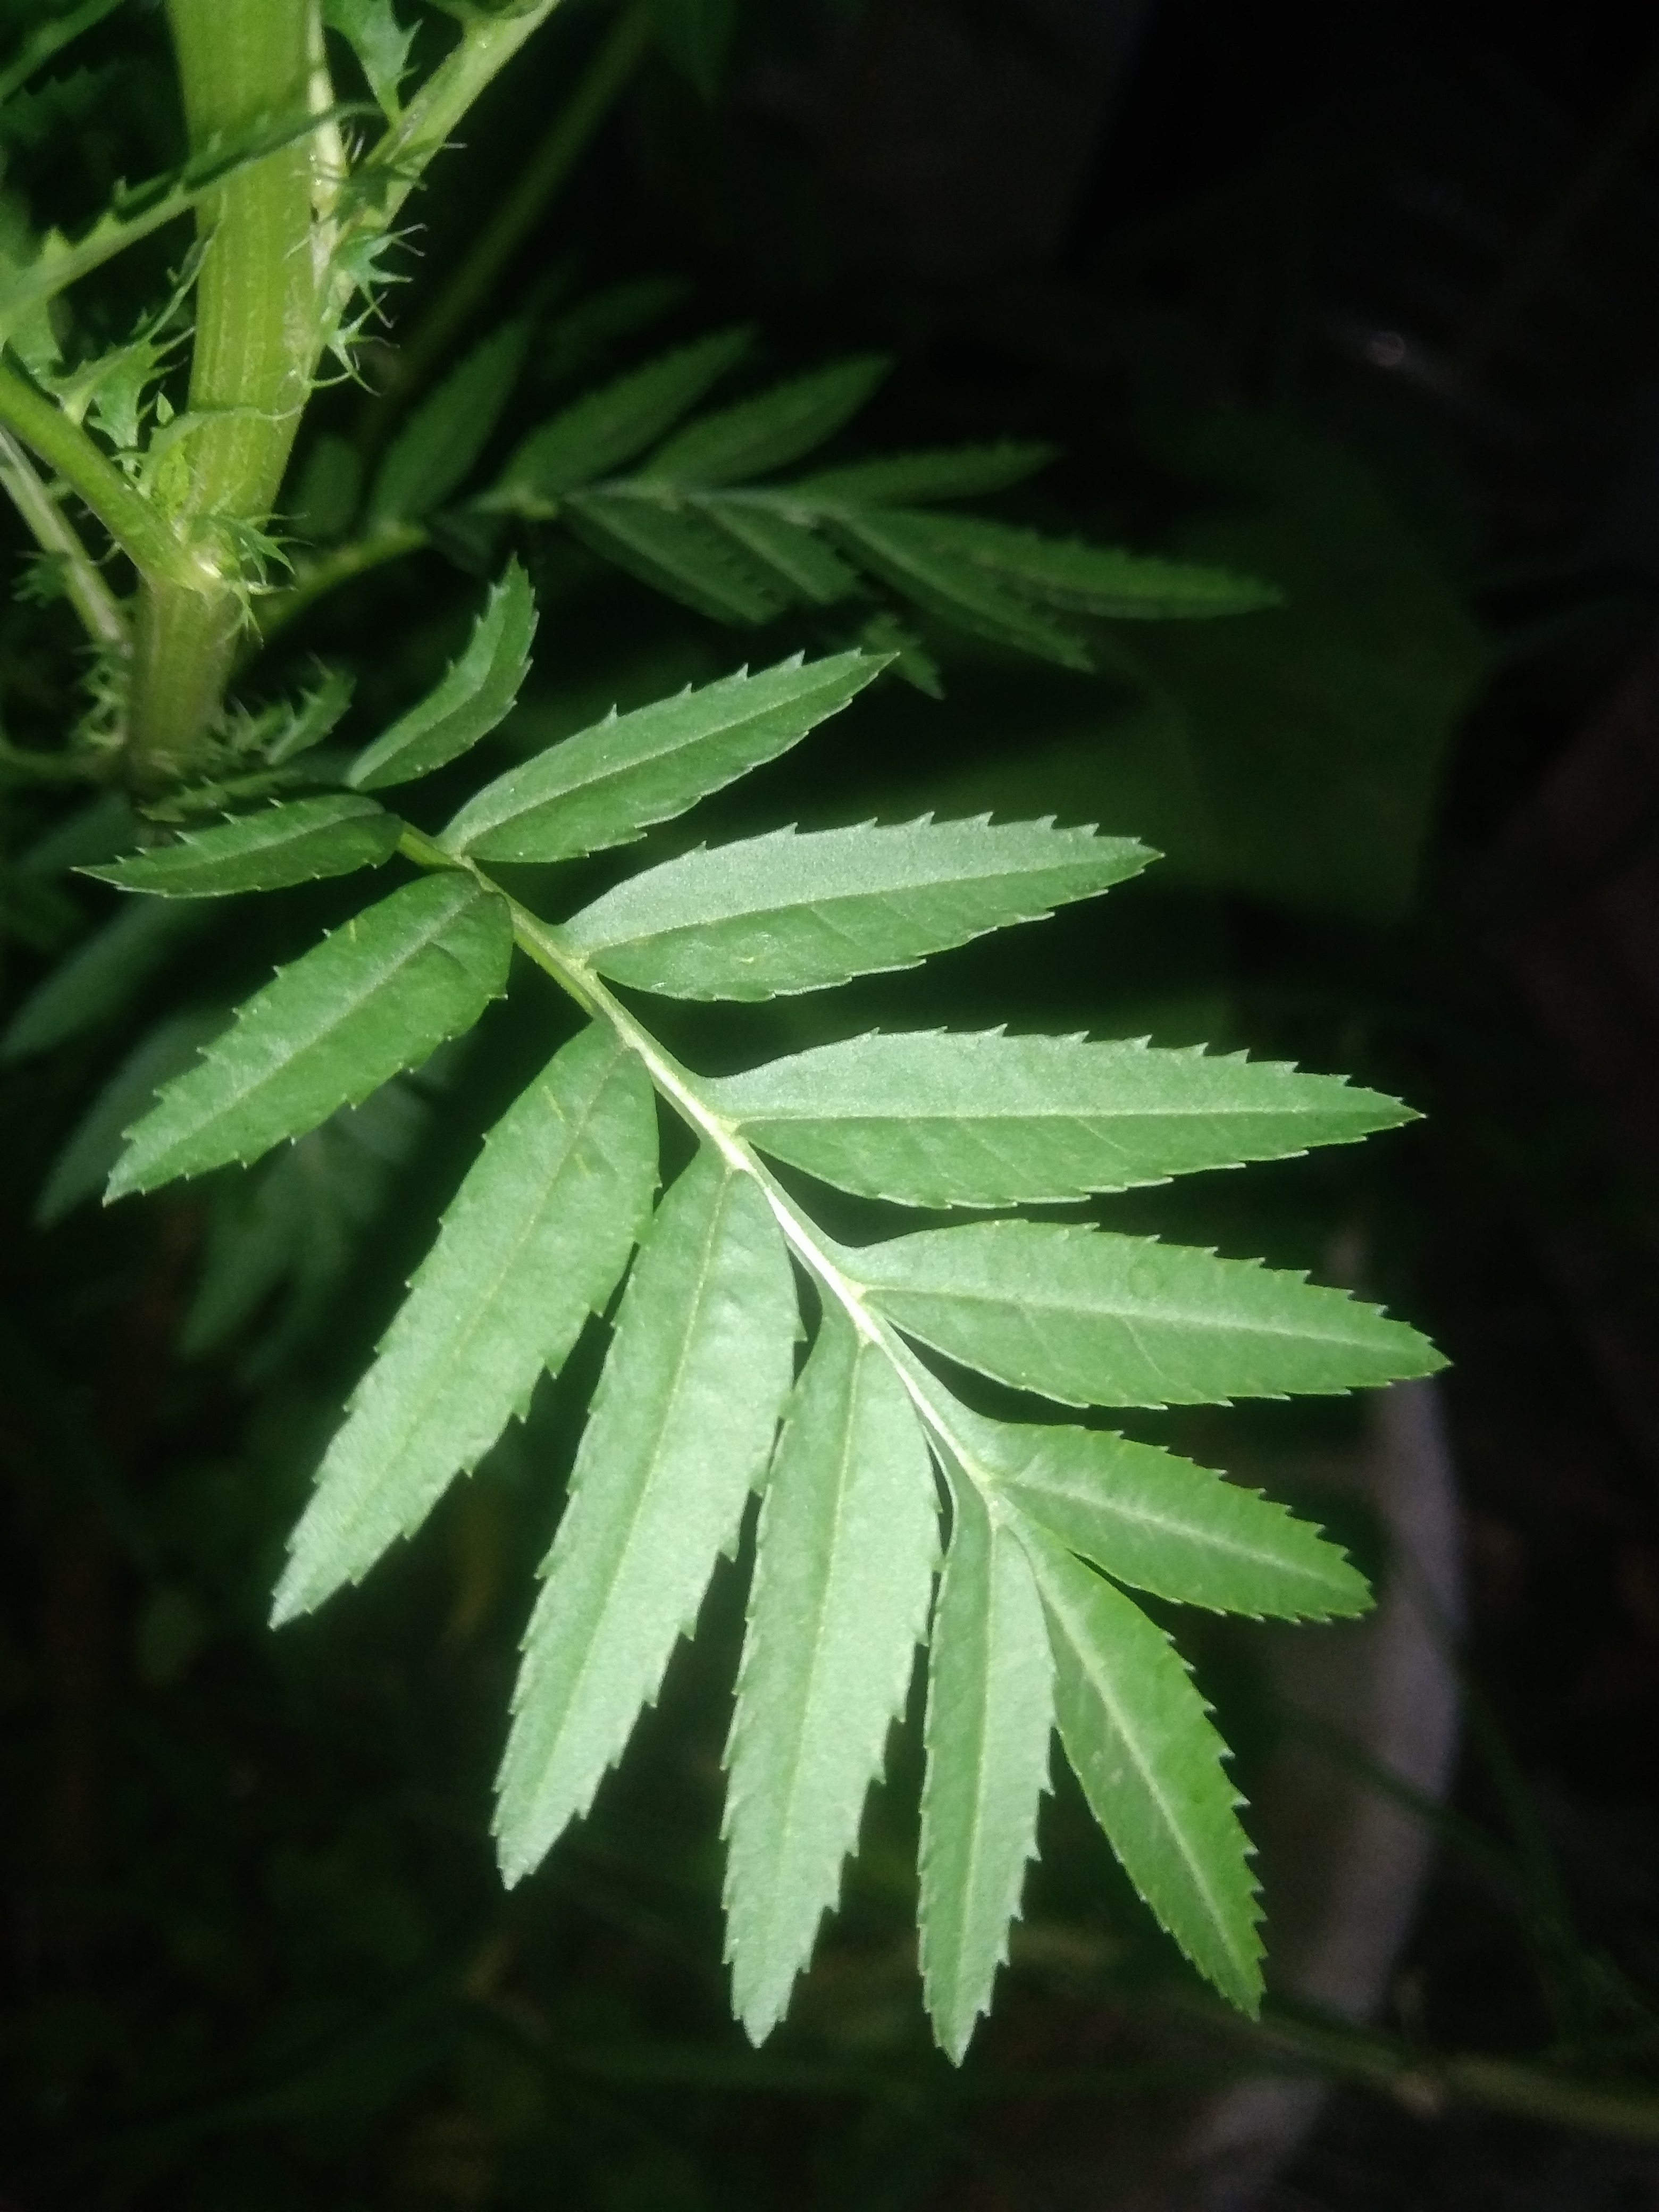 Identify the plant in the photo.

marigold
